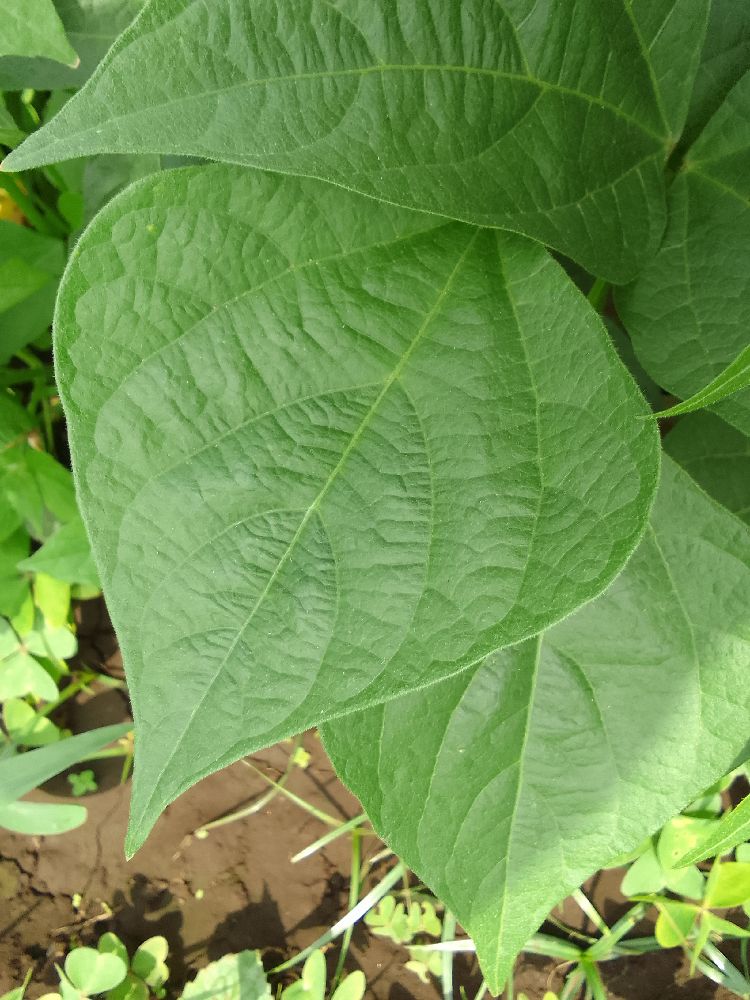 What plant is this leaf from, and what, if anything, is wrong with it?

common bean, healthy
